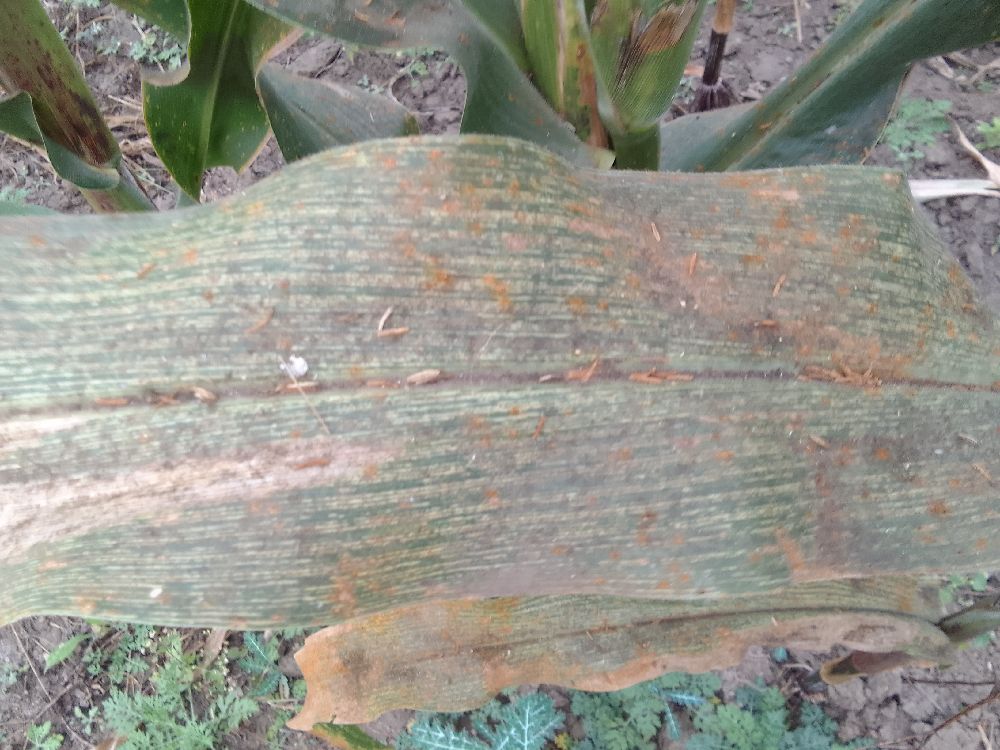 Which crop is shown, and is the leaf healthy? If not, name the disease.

maize, maize streak virus
